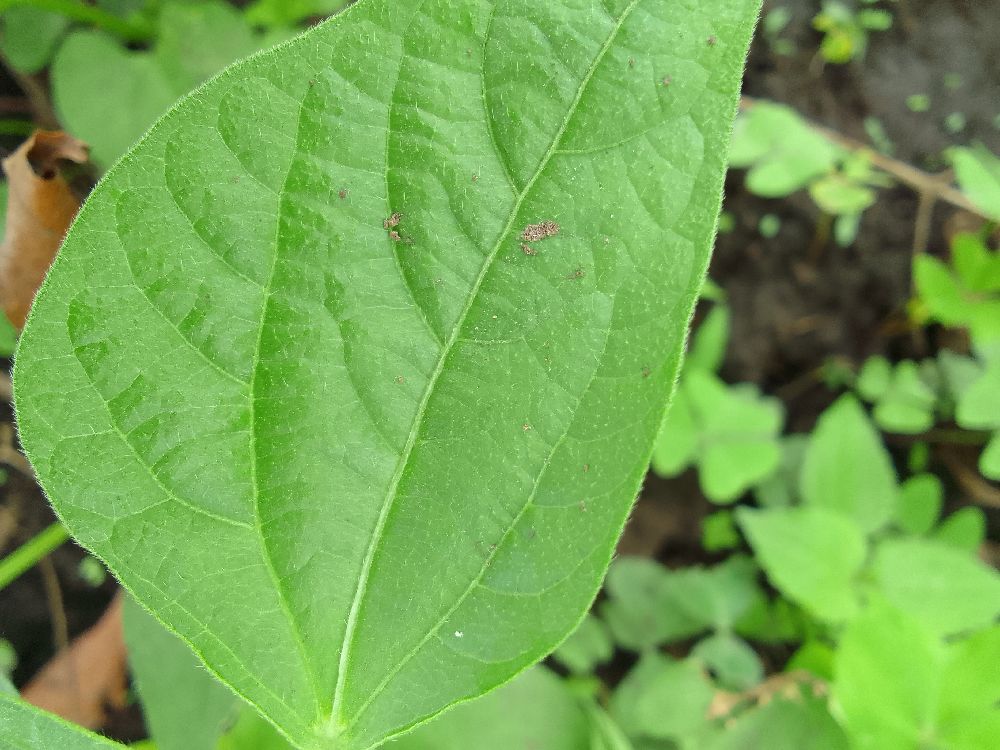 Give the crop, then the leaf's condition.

common bean, healthy
